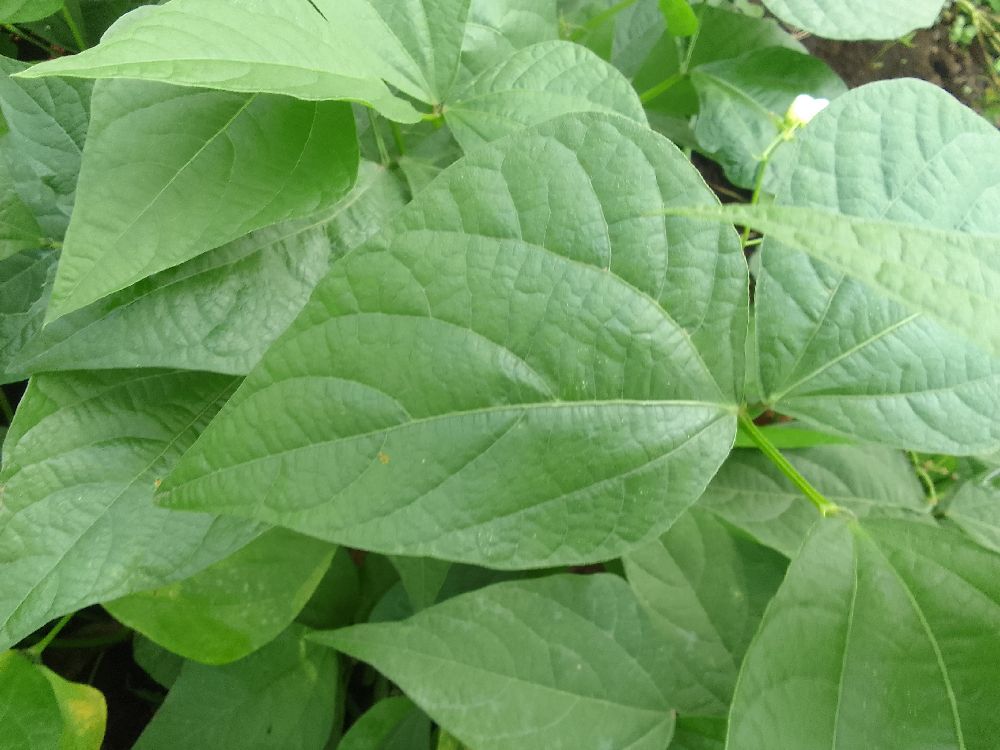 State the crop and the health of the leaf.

common bean, healthy
